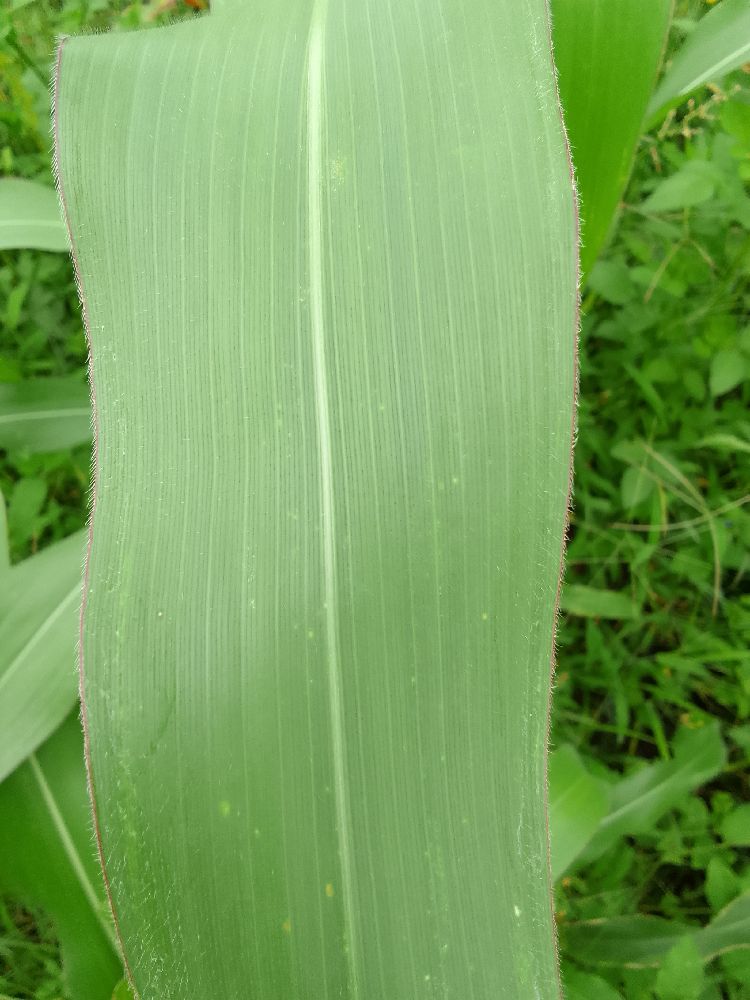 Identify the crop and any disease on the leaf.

maize, healthy
